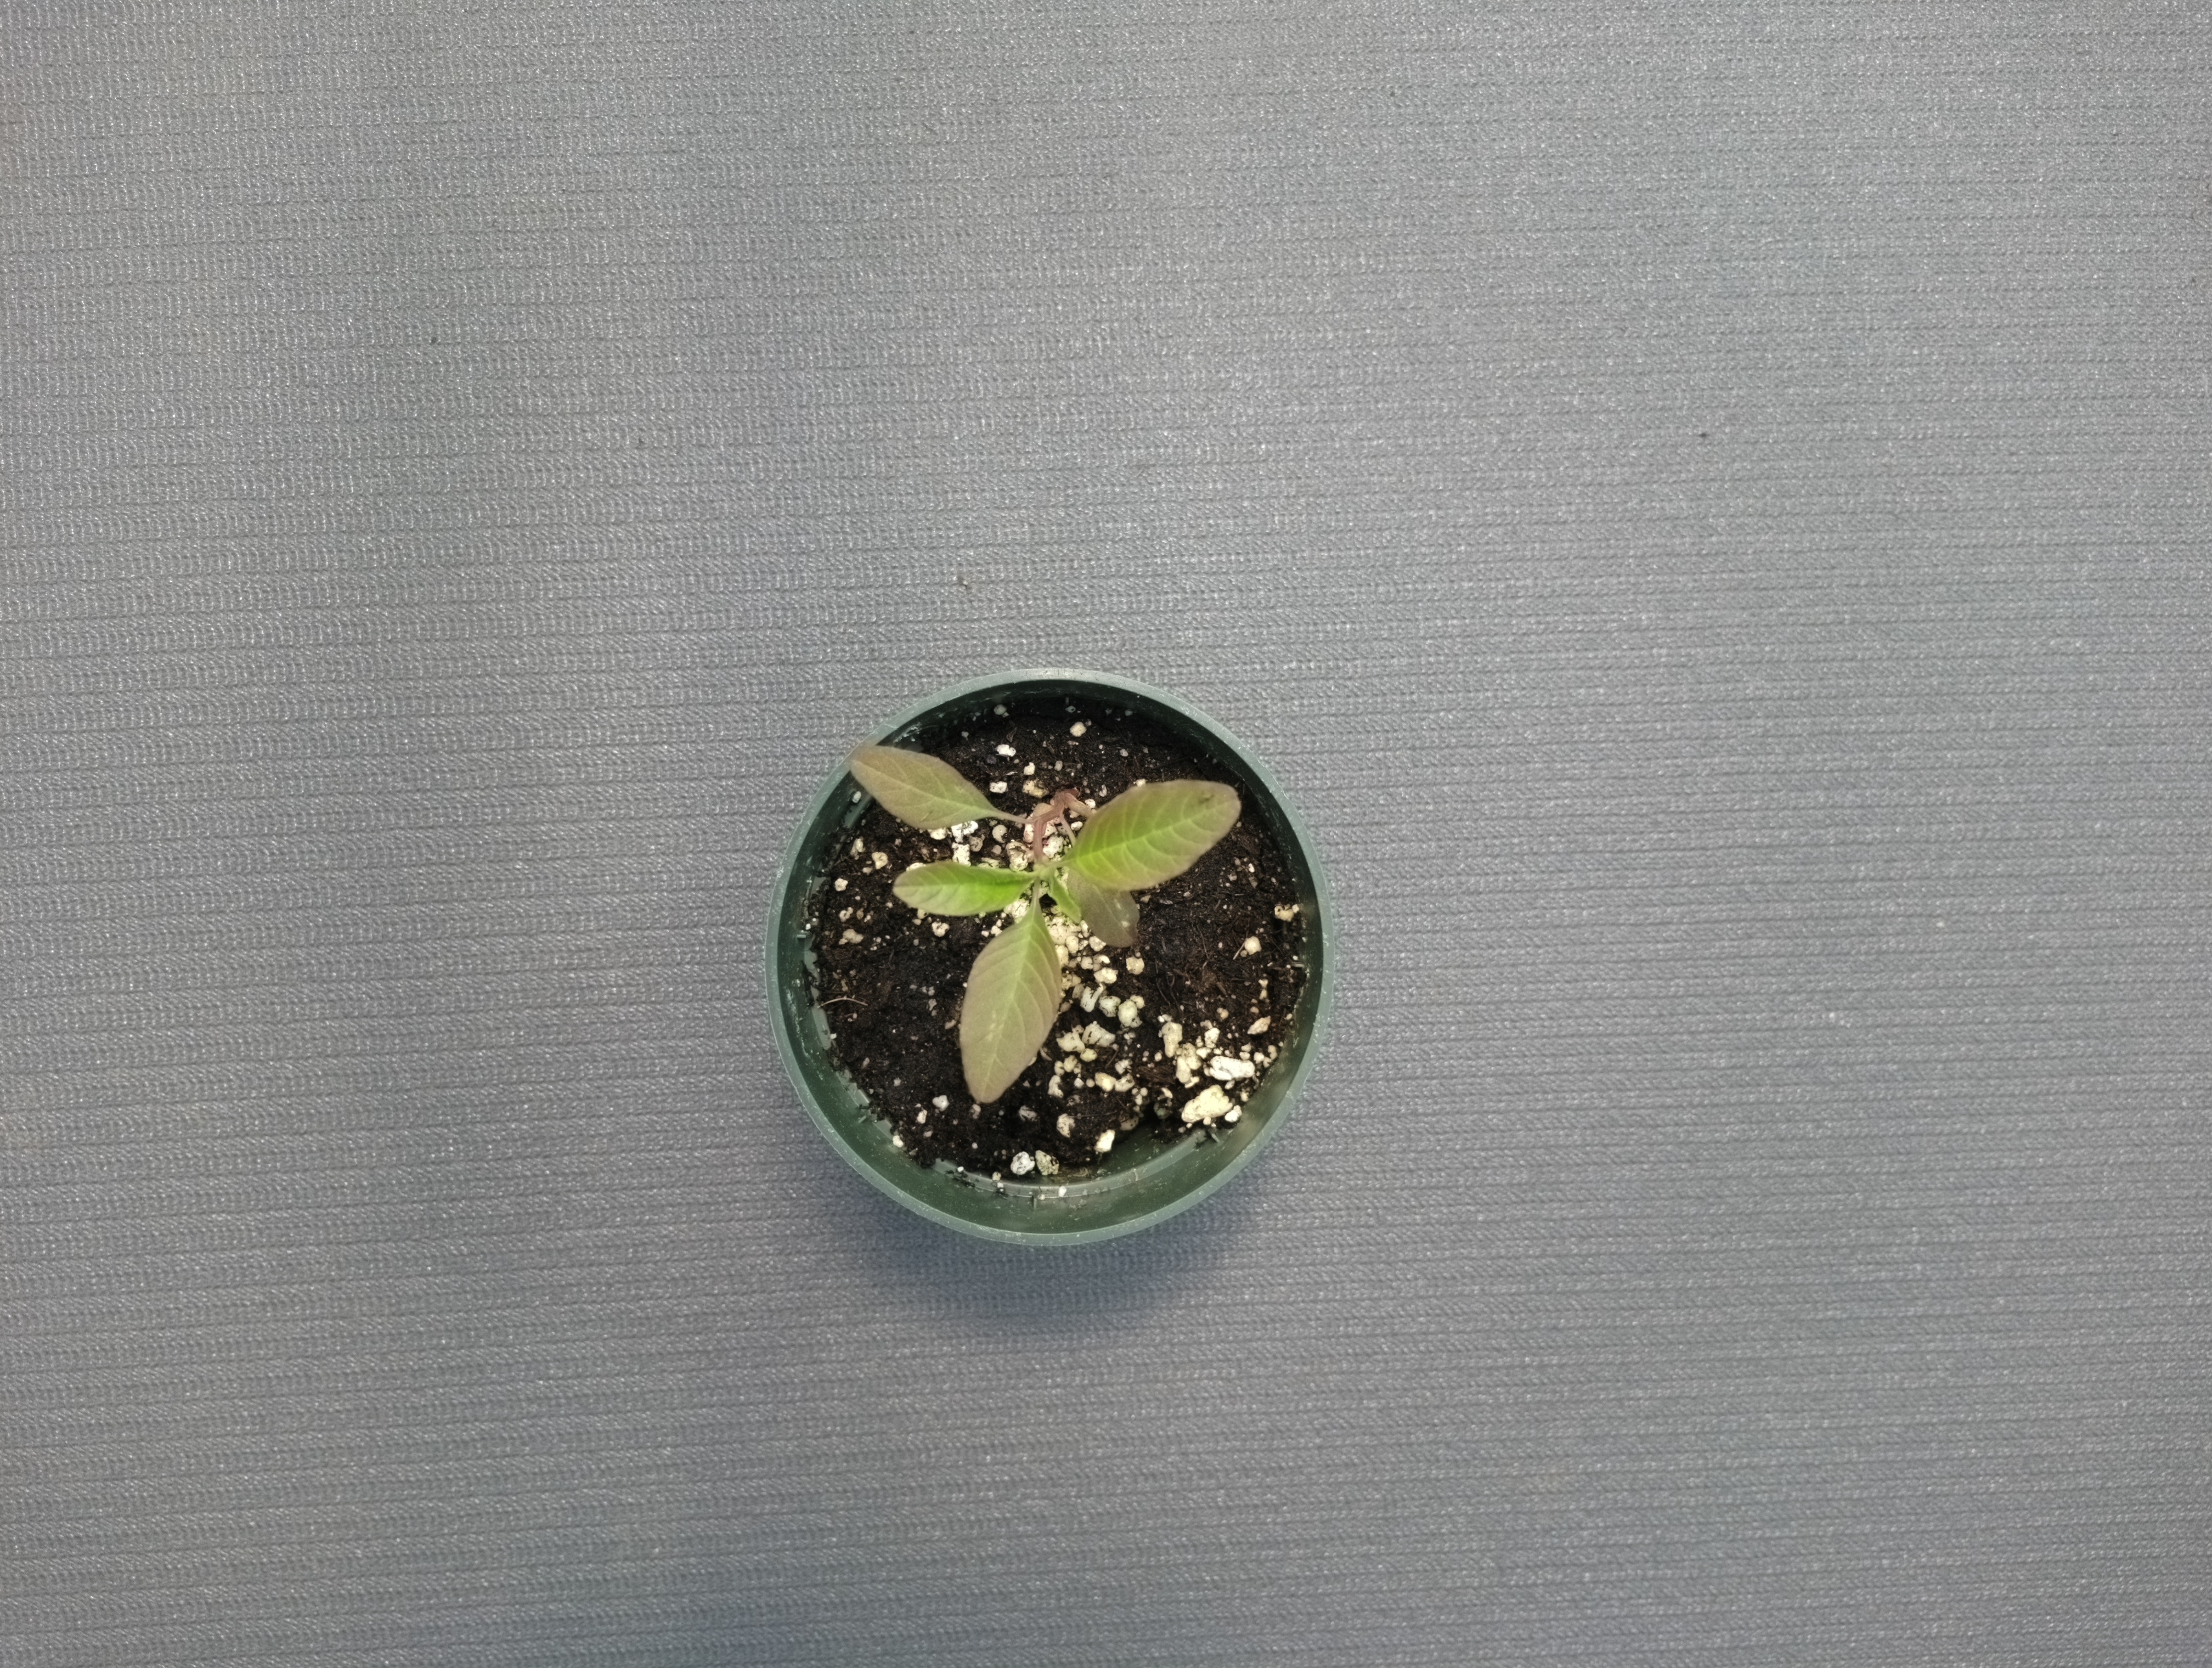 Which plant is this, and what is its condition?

waterhemp, healthy untreated
